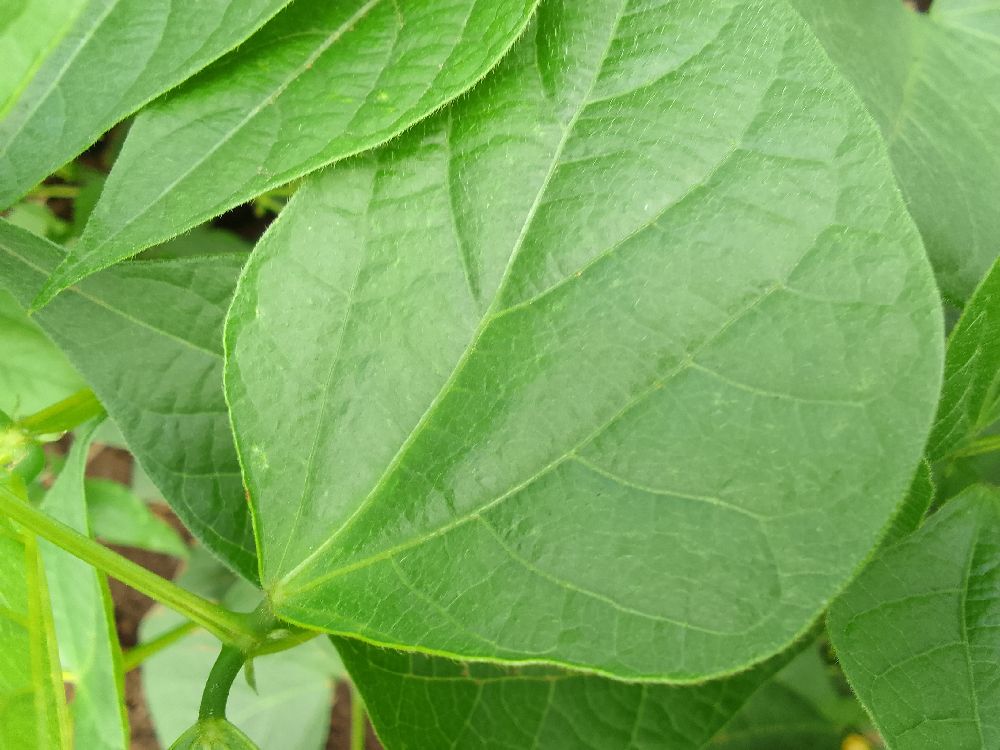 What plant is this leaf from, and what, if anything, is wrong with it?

common bean, healthy
